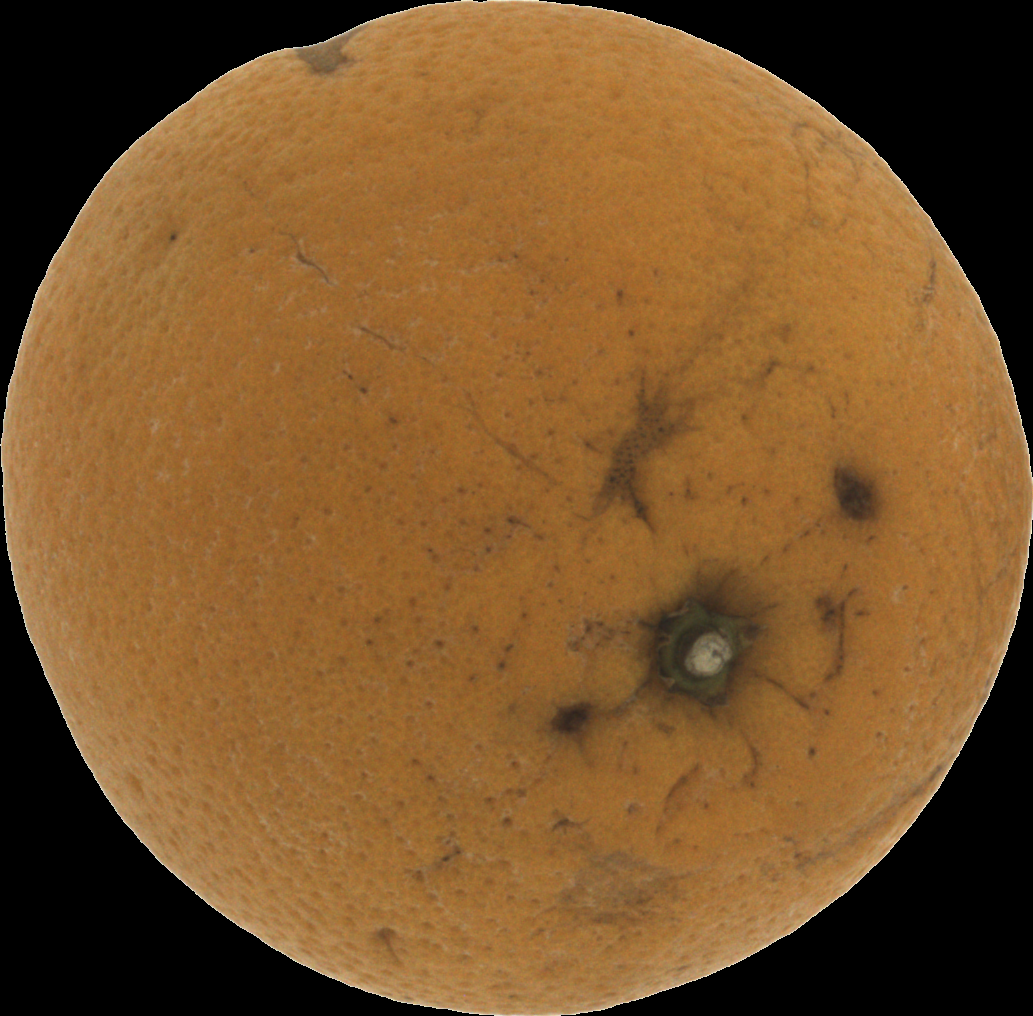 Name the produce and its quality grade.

orange, bad
